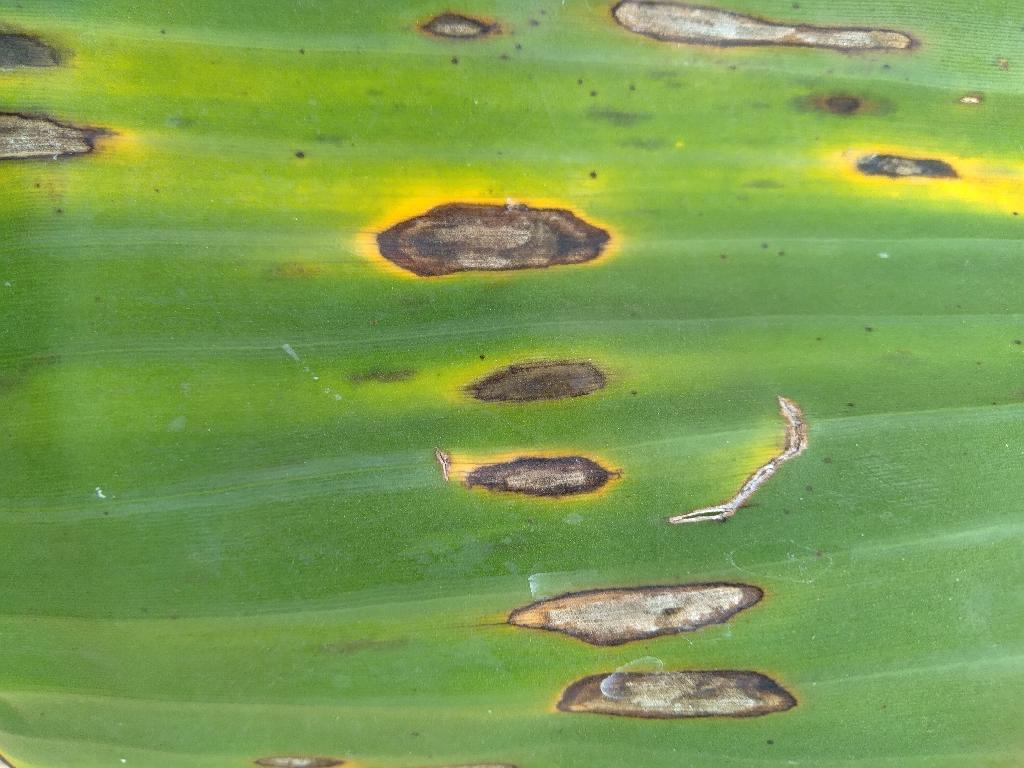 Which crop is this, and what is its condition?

banana, black sigatoka
